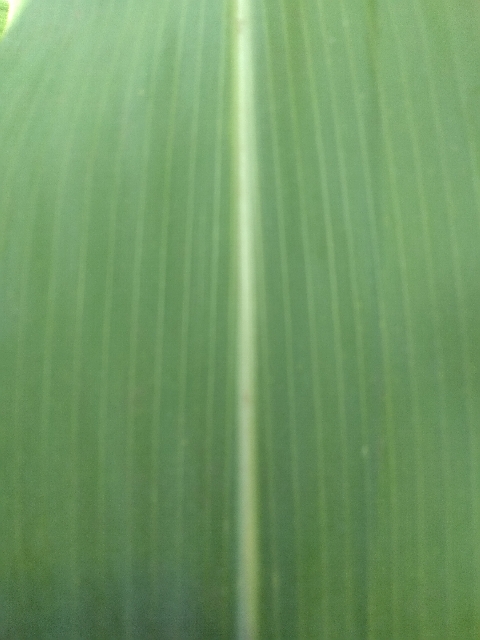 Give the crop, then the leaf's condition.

maize, healthy
